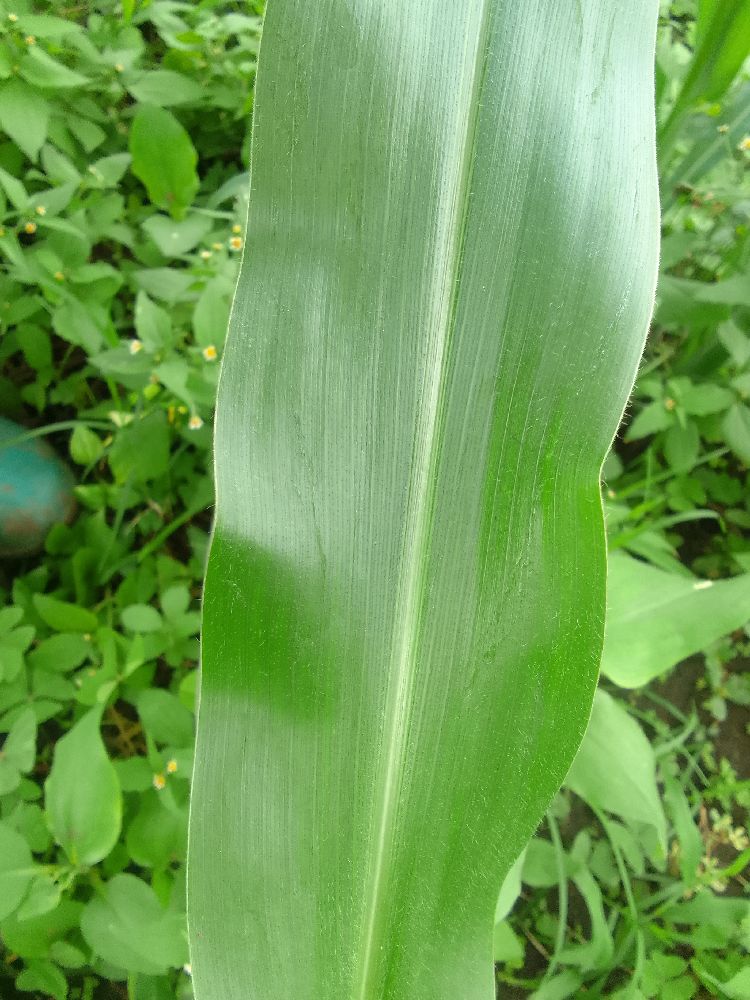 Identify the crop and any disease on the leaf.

maize, healthy
